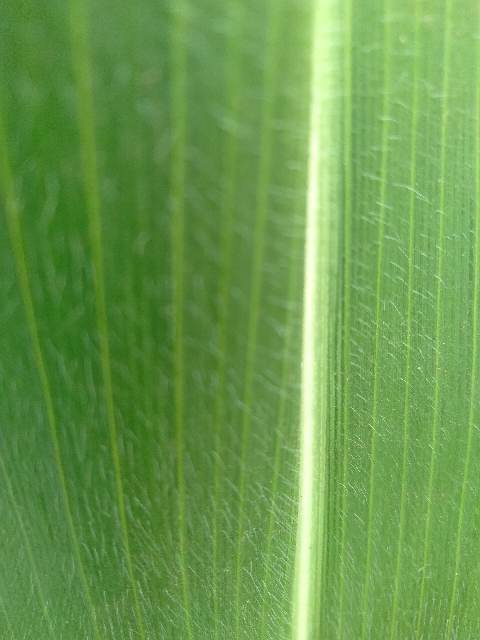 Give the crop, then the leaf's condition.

maize, healthy
